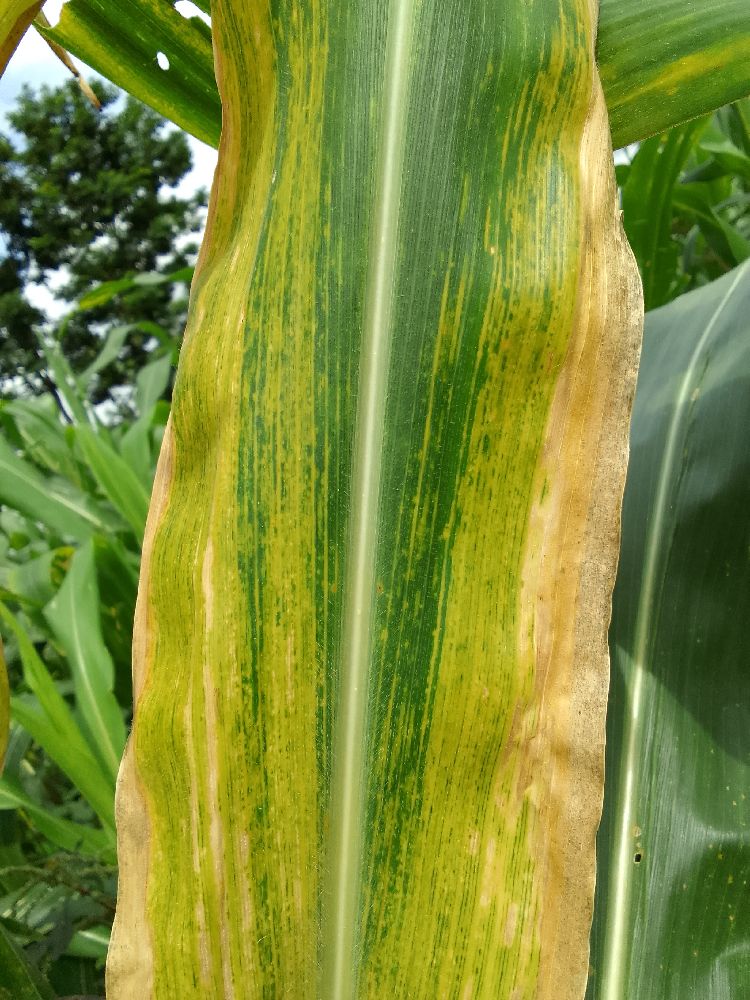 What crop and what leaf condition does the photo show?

maize, maize lethal necrosis
